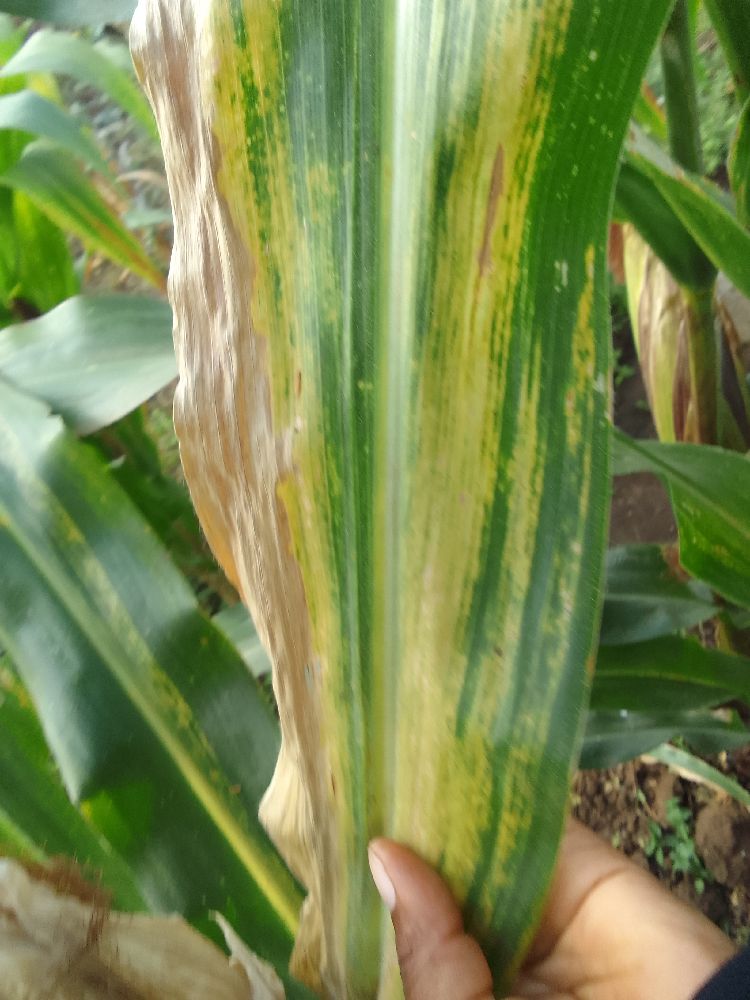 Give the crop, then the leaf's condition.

maize, maize lethal necrosis
